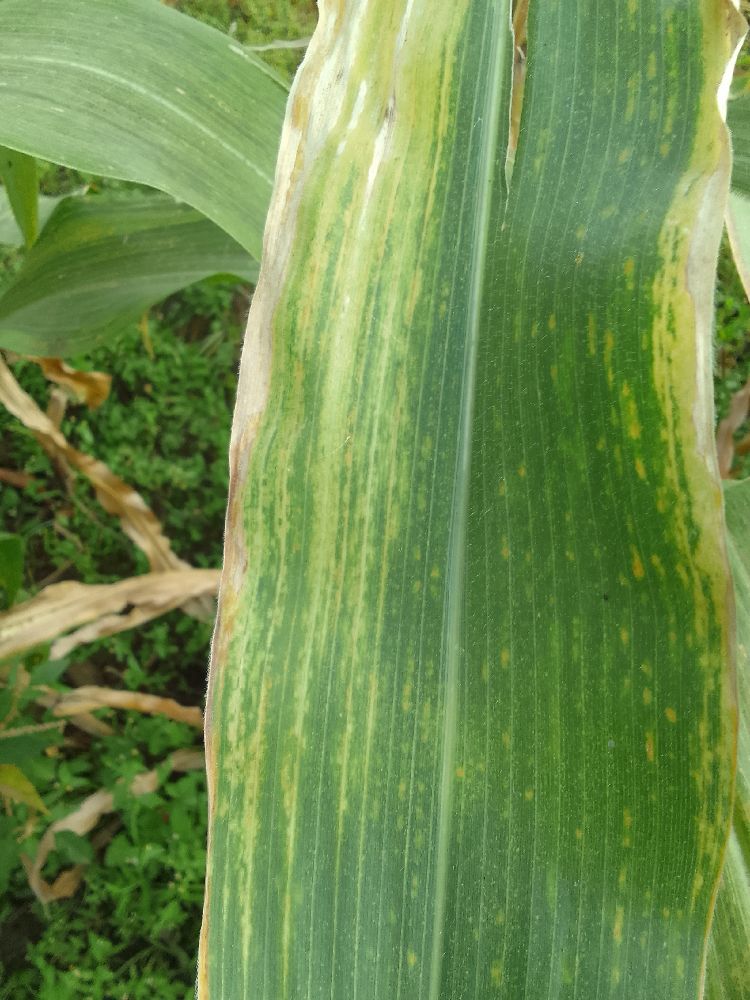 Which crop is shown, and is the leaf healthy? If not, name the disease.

maize, maize lethal necrosis
